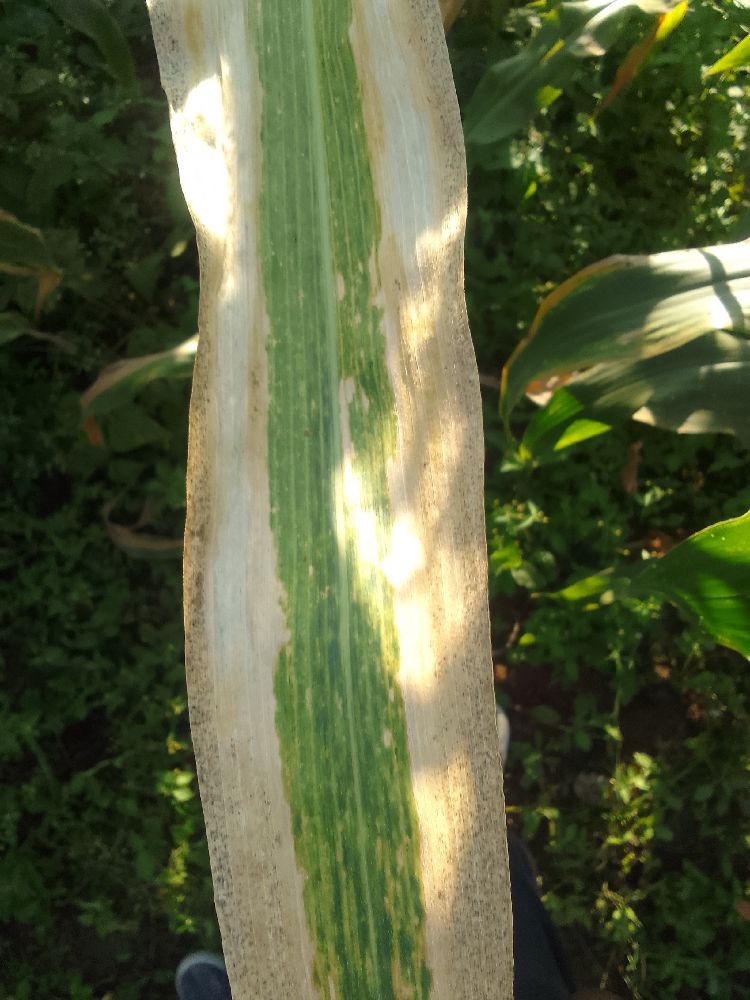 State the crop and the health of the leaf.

maize, maize lethal necrosis
